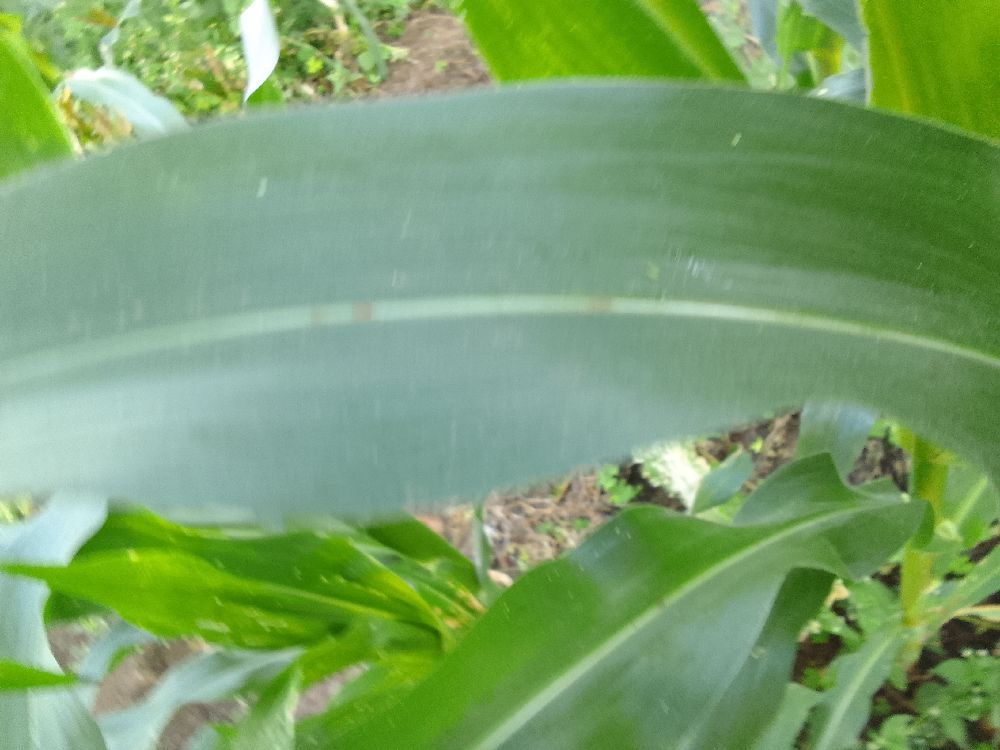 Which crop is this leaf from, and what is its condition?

maize, healthy
